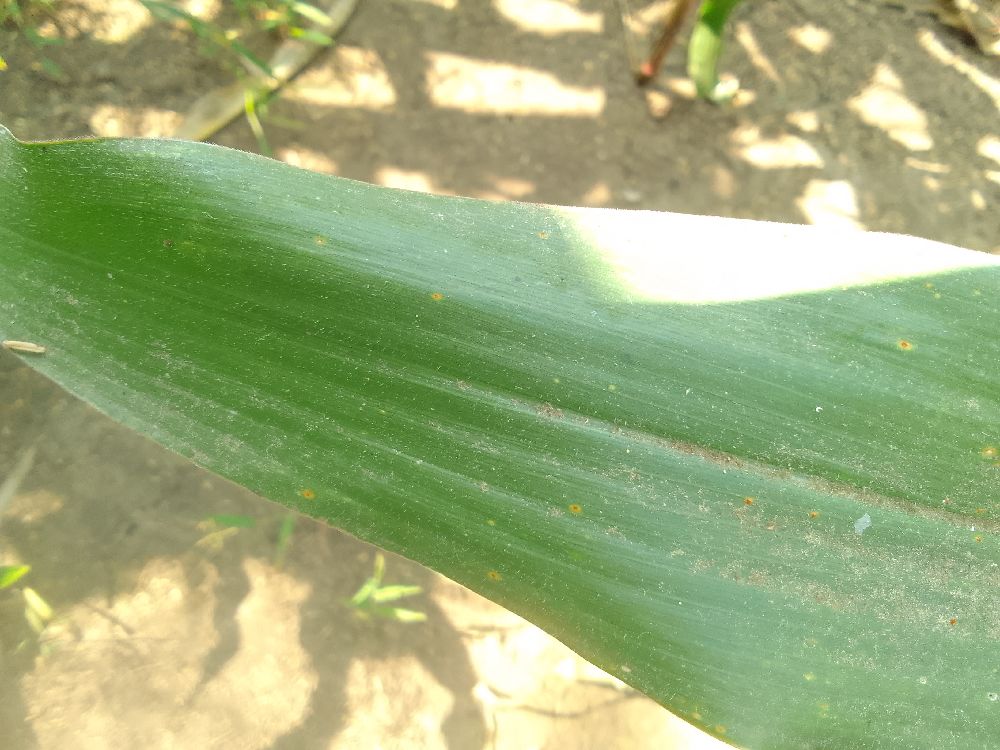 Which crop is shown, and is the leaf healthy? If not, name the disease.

maize, healthy
